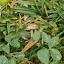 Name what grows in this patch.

unstructured weed
